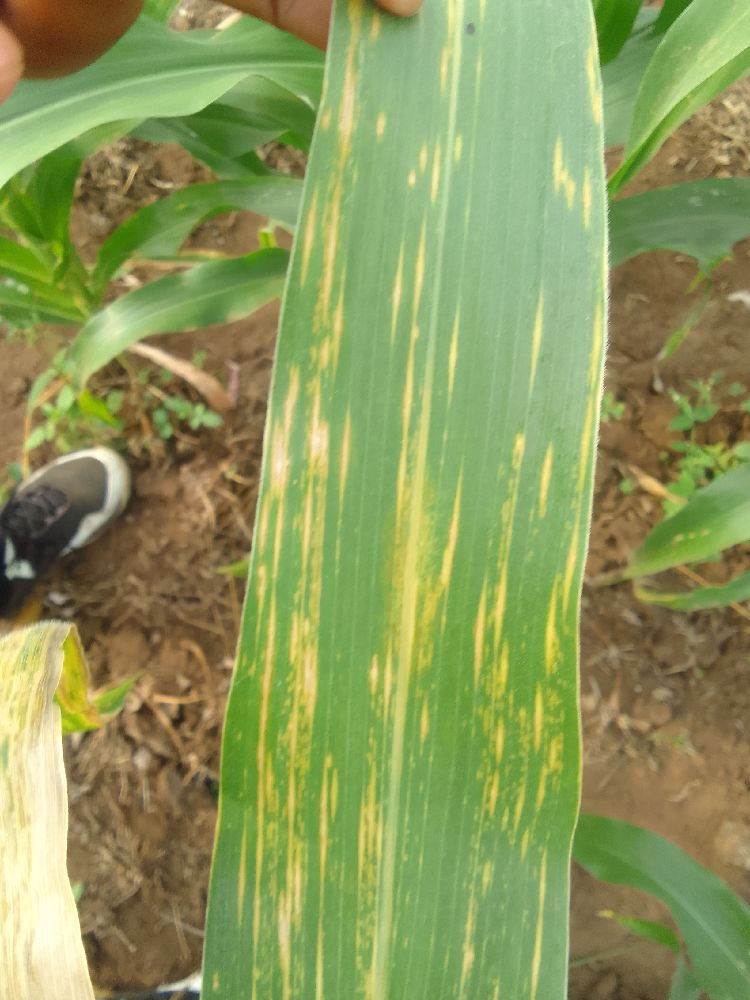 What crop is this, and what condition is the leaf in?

maize, maize lethal necrosis
